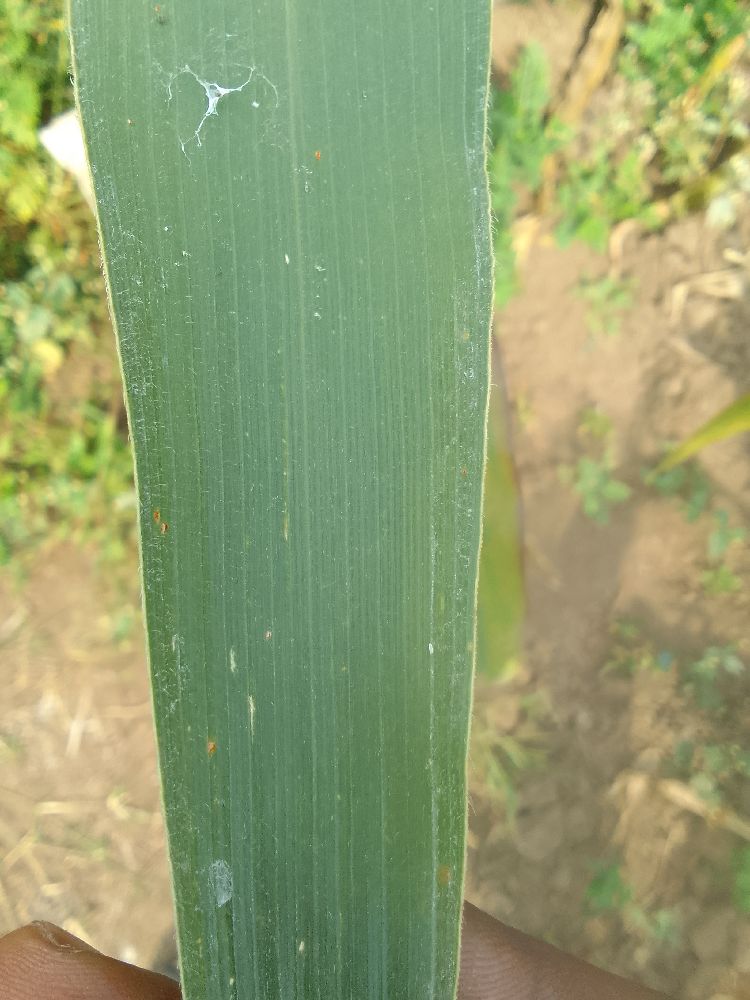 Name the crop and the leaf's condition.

maize, healthy
